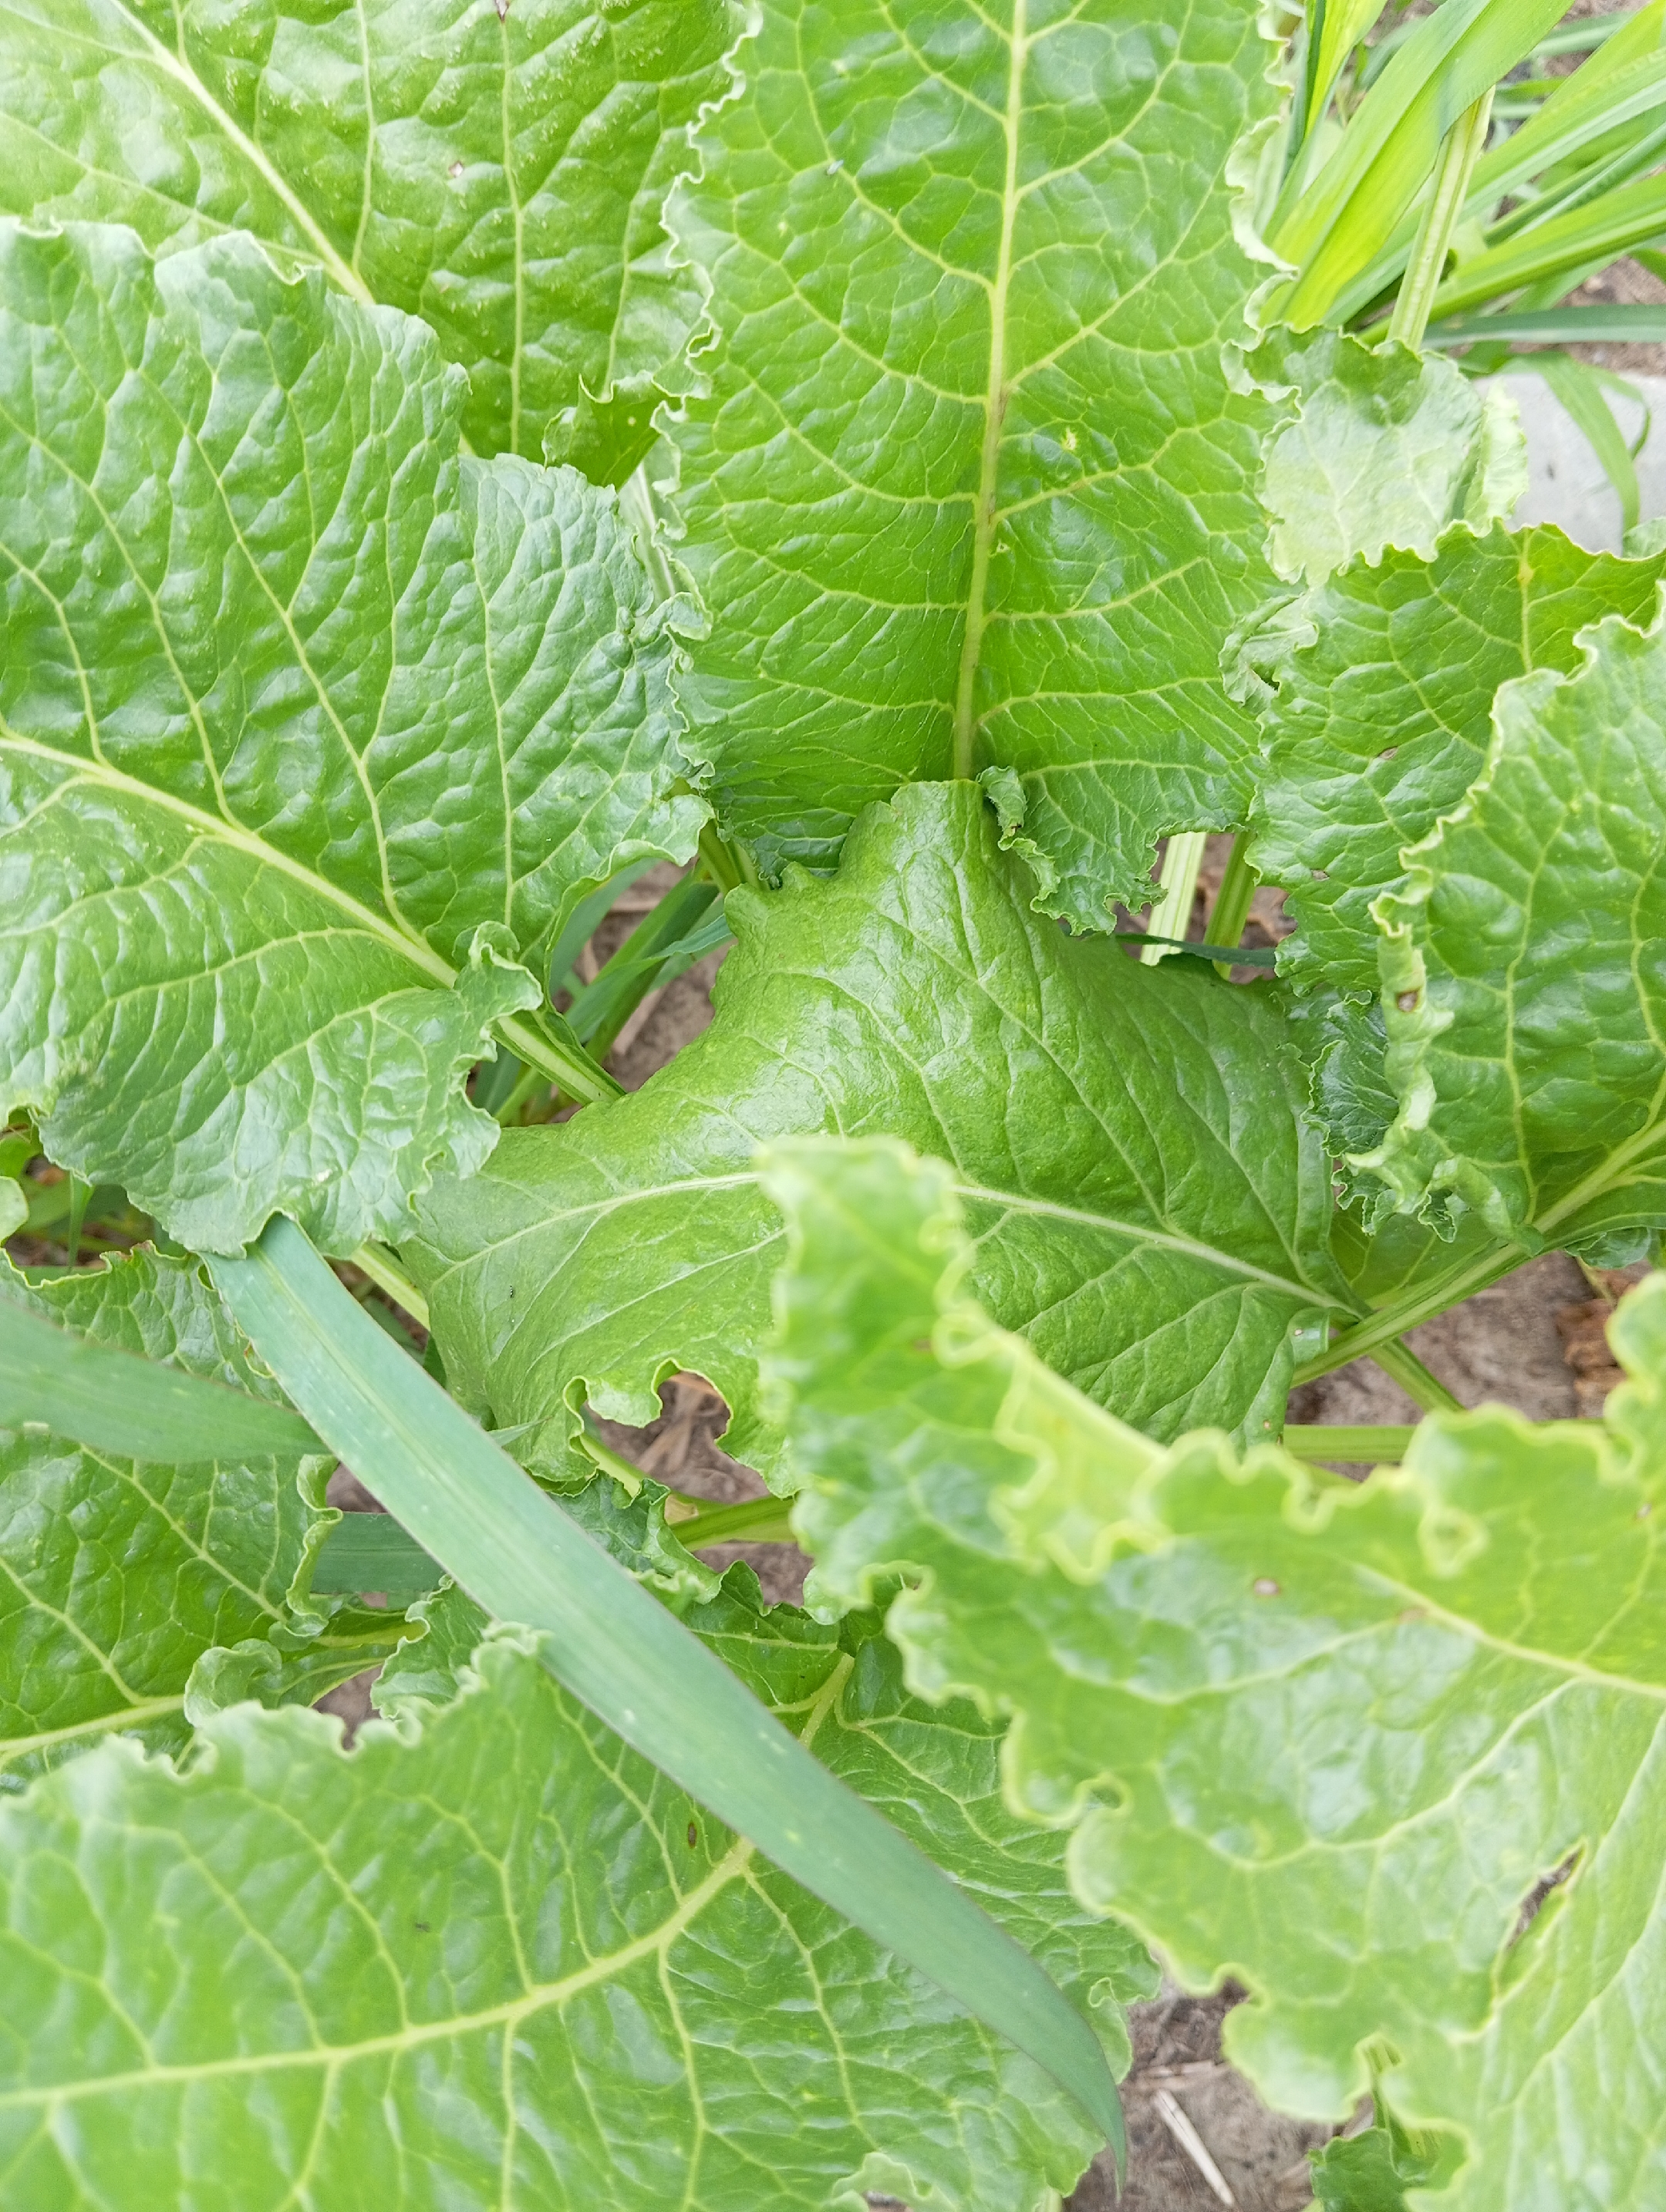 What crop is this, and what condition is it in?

beet, unaffected
